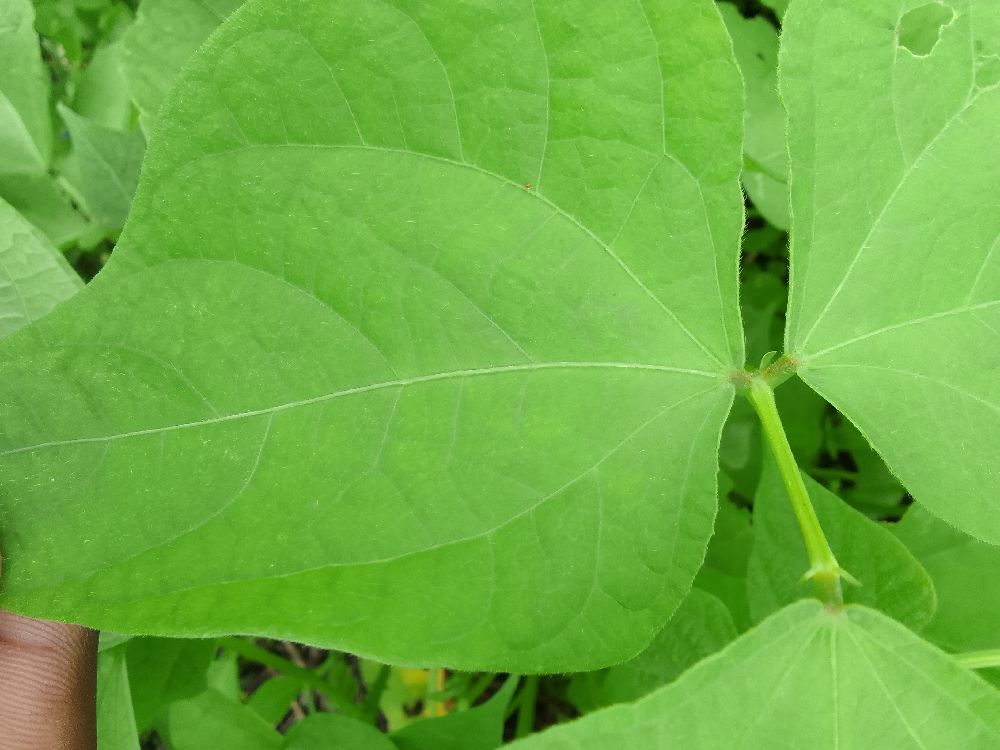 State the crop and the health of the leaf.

common bean, healthy
